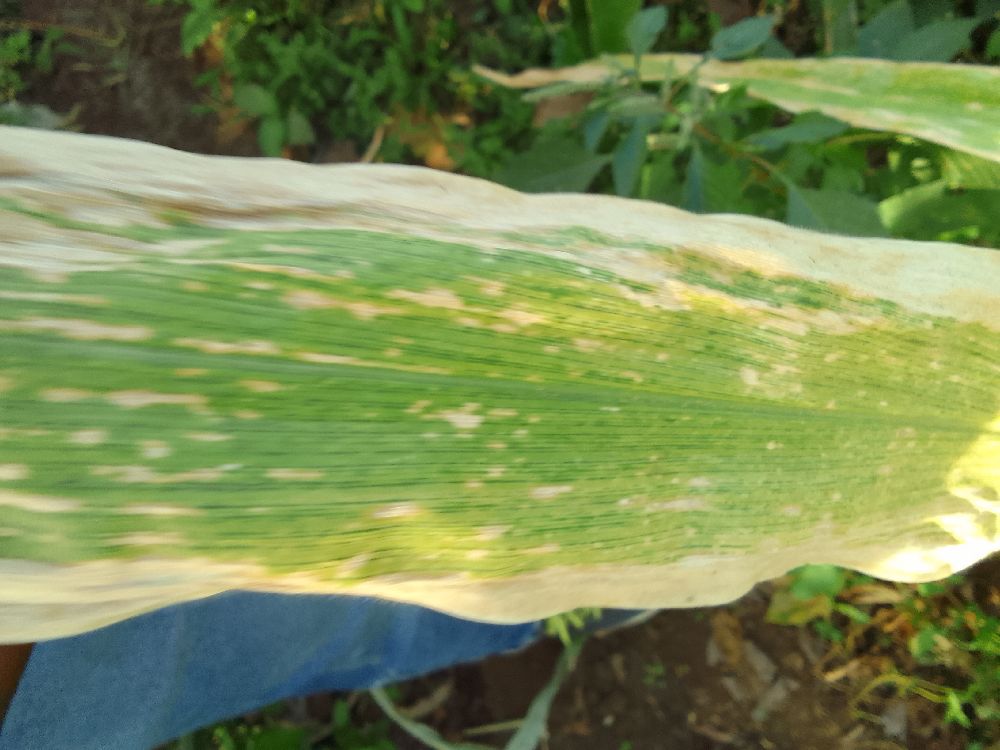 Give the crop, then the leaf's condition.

maize, maize lethal necrosis
